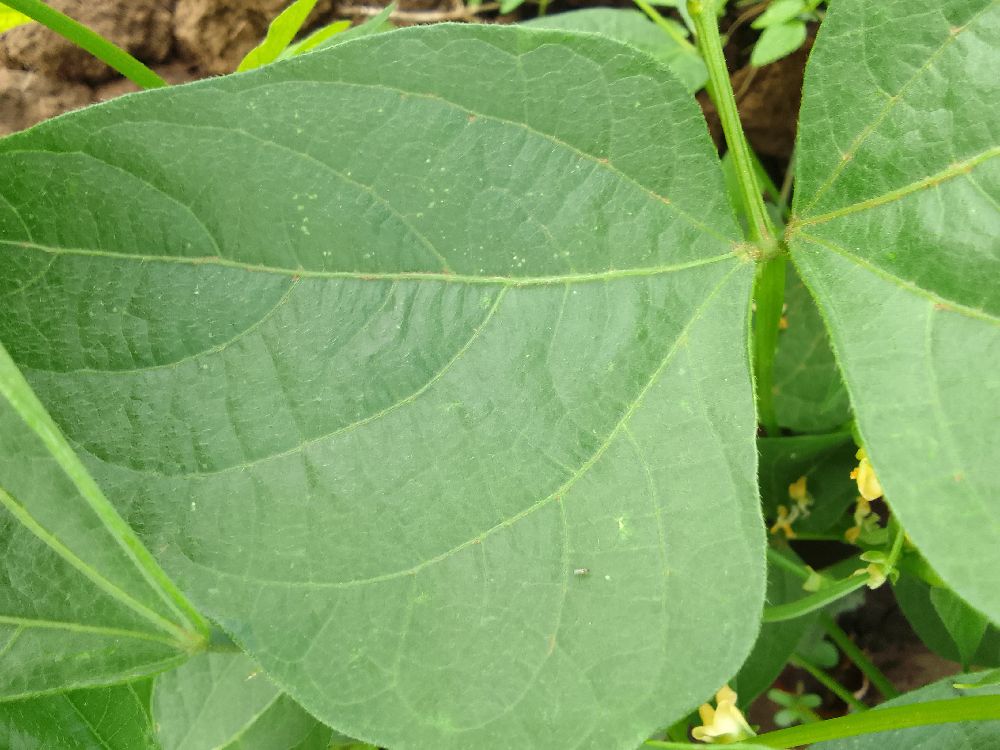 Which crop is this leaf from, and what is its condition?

common bean, healthy
